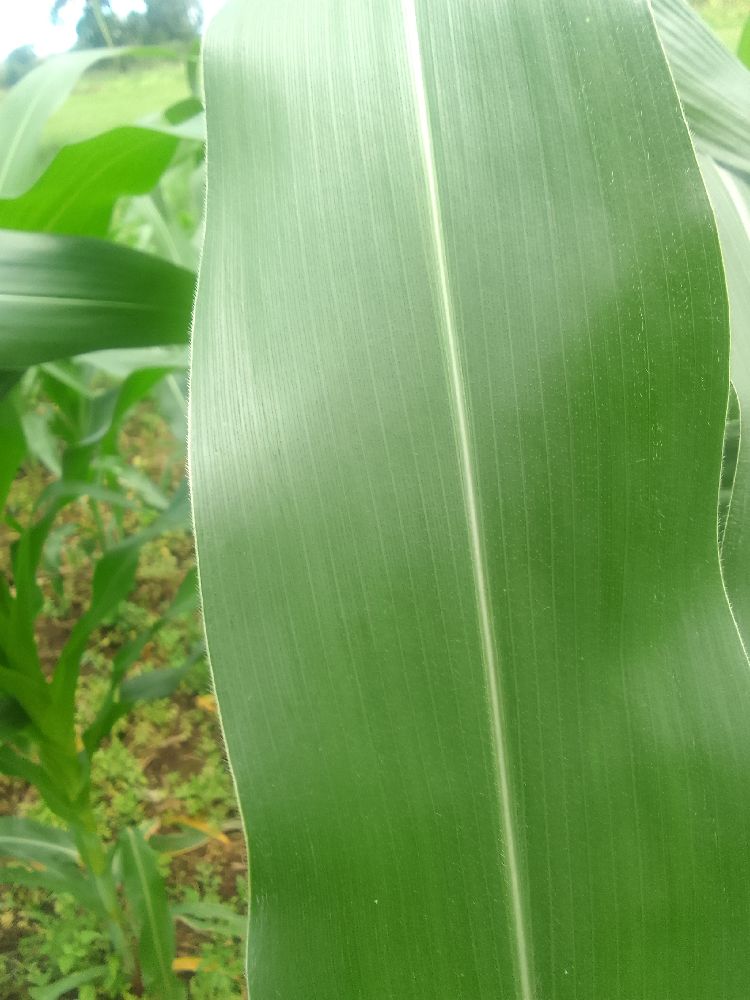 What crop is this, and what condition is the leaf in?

maize, healthy
